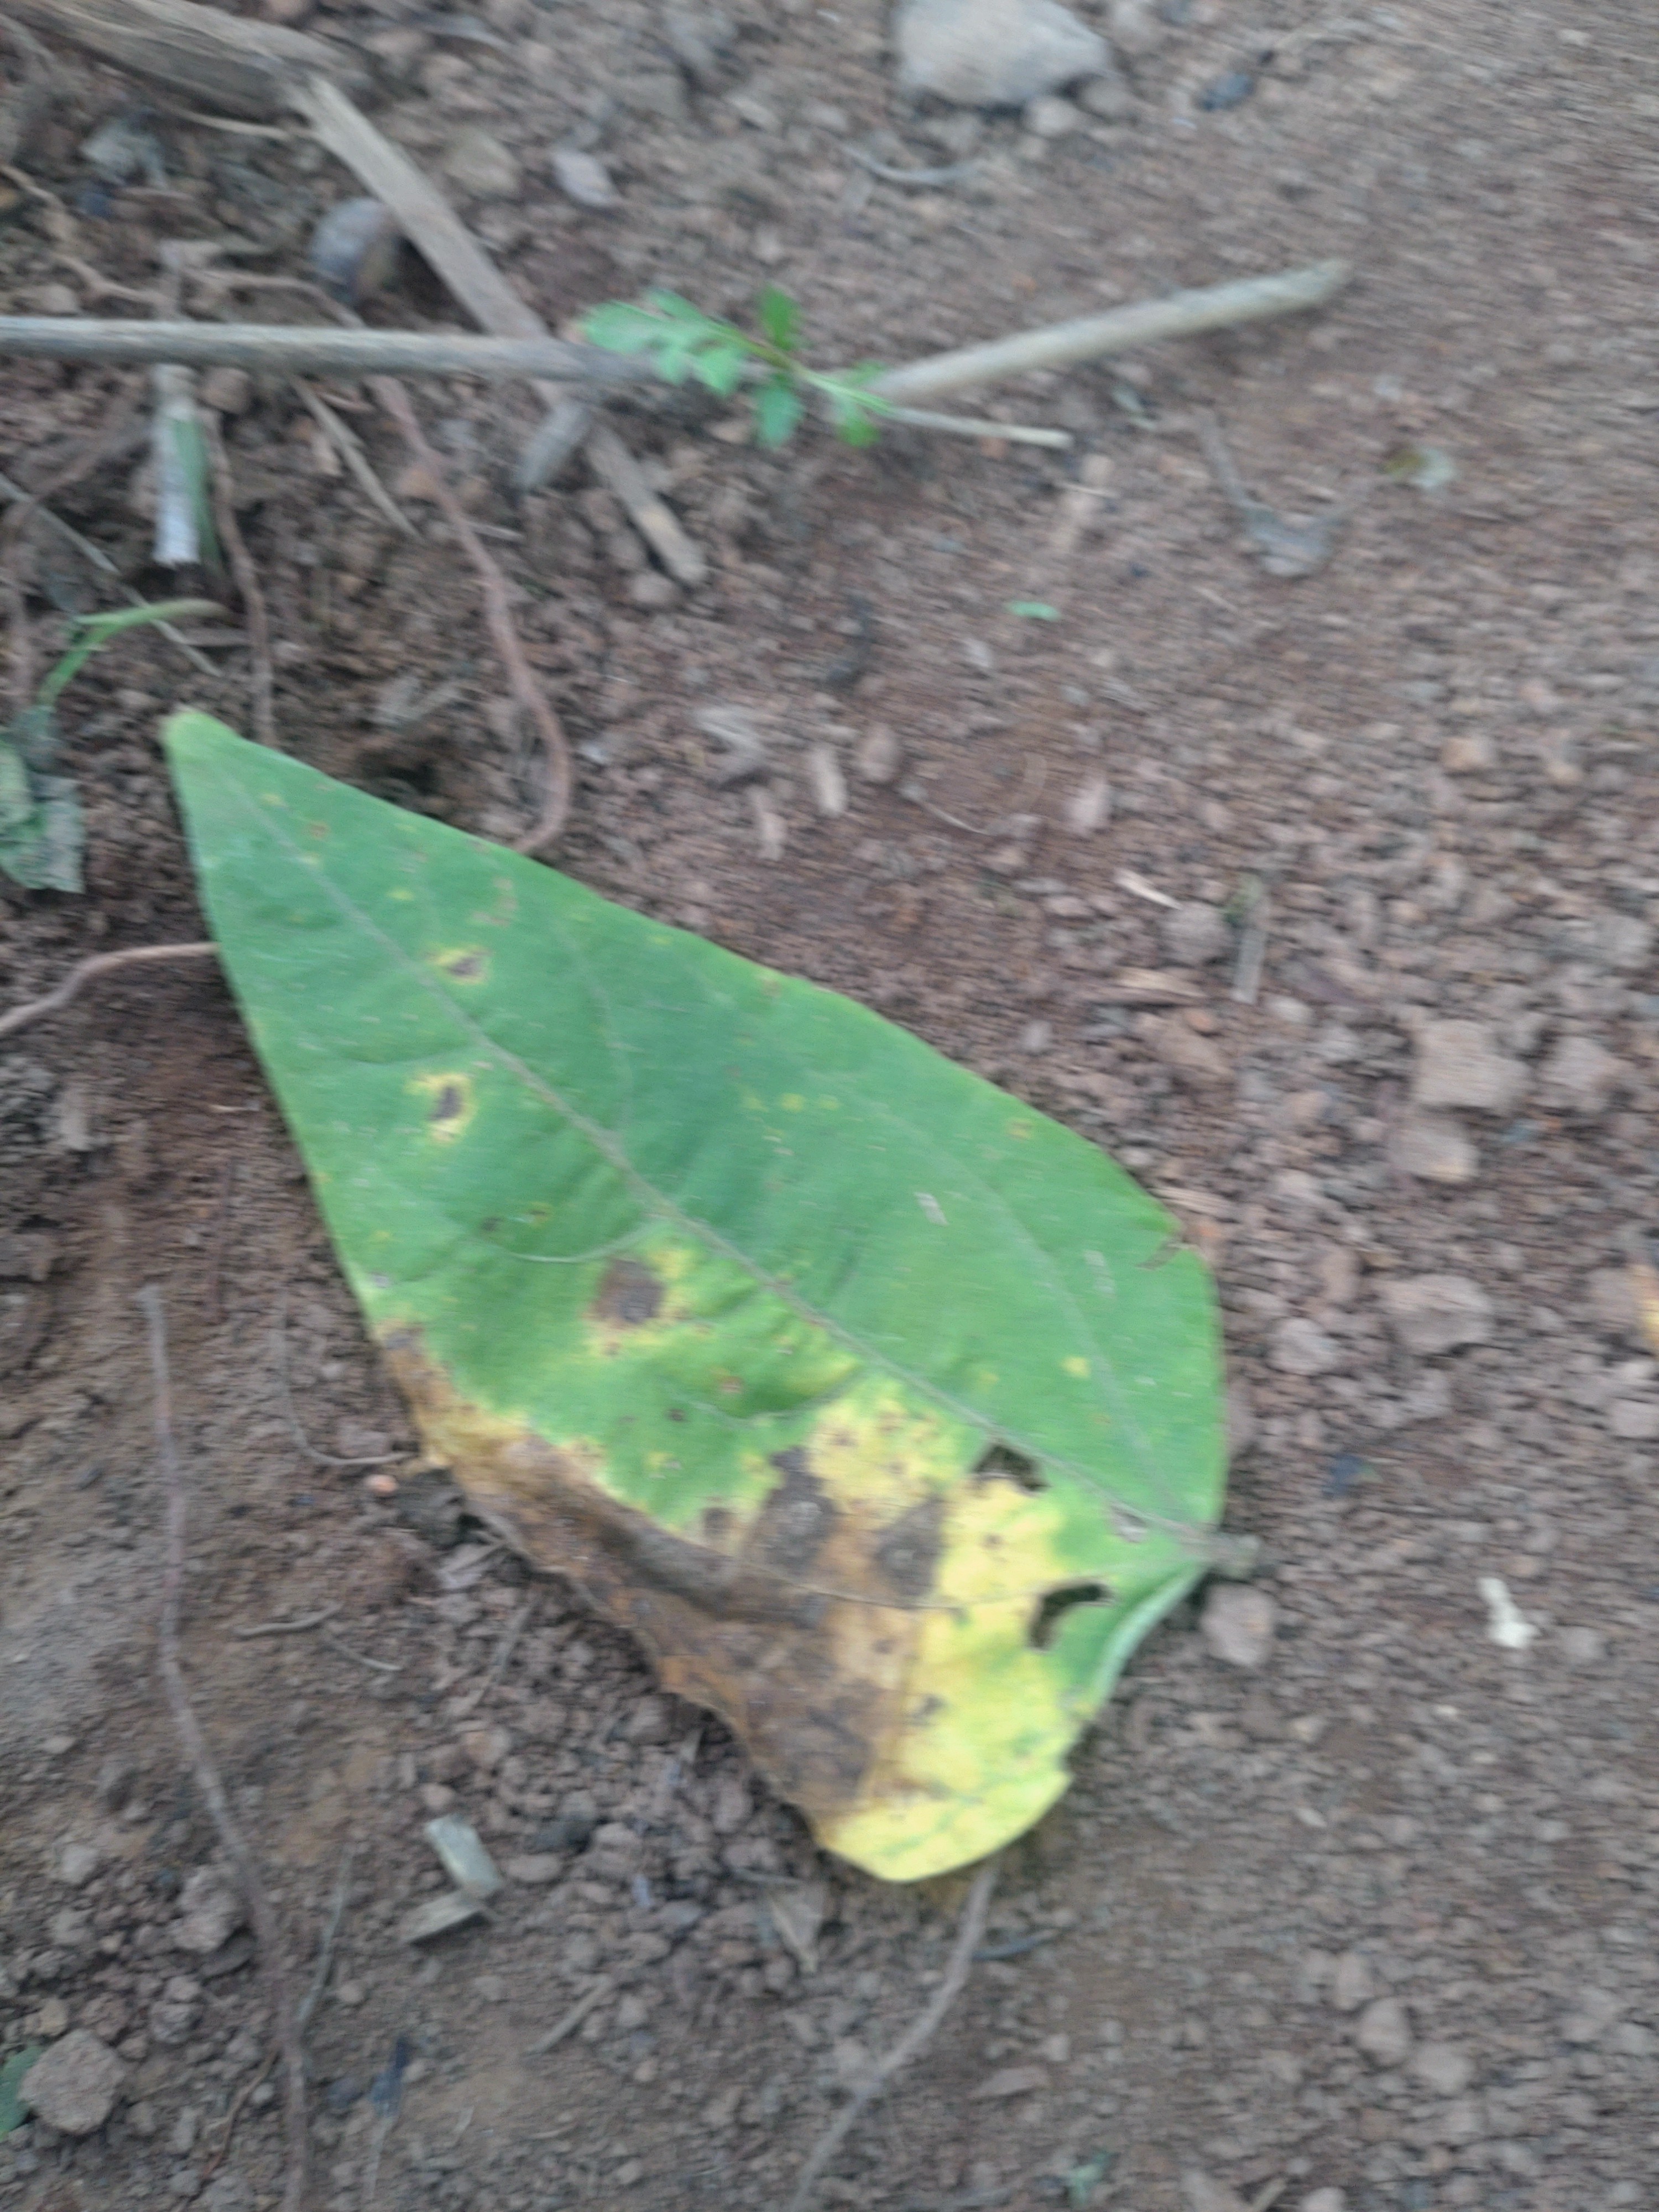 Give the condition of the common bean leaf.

anthracnose
